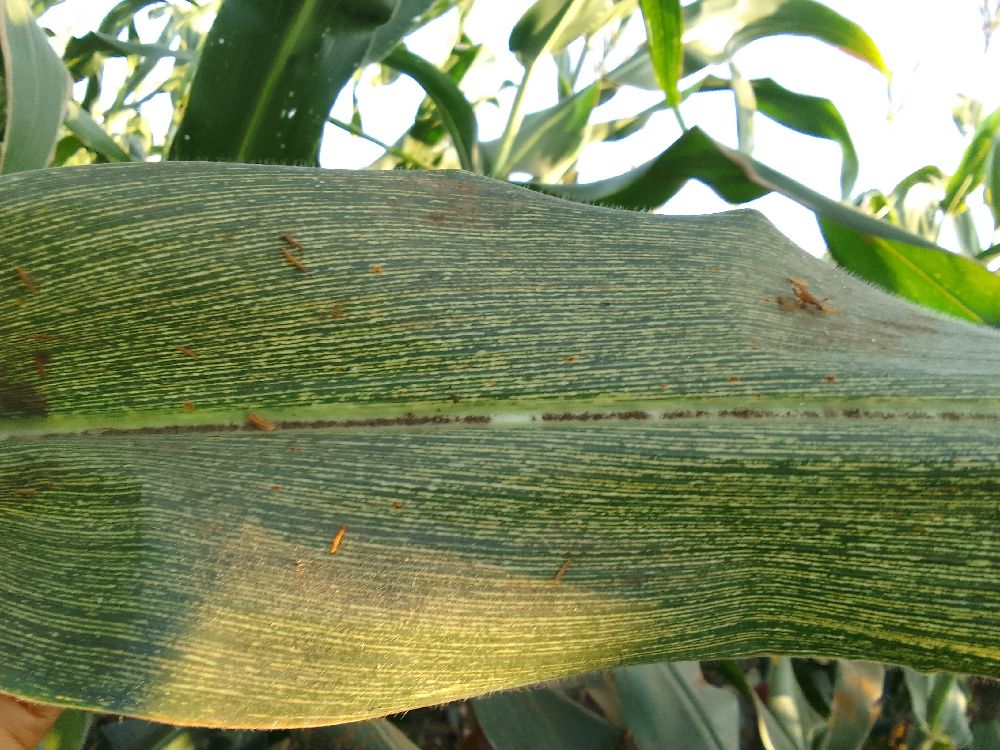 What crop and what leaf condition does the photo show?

maize, maize streak virus
